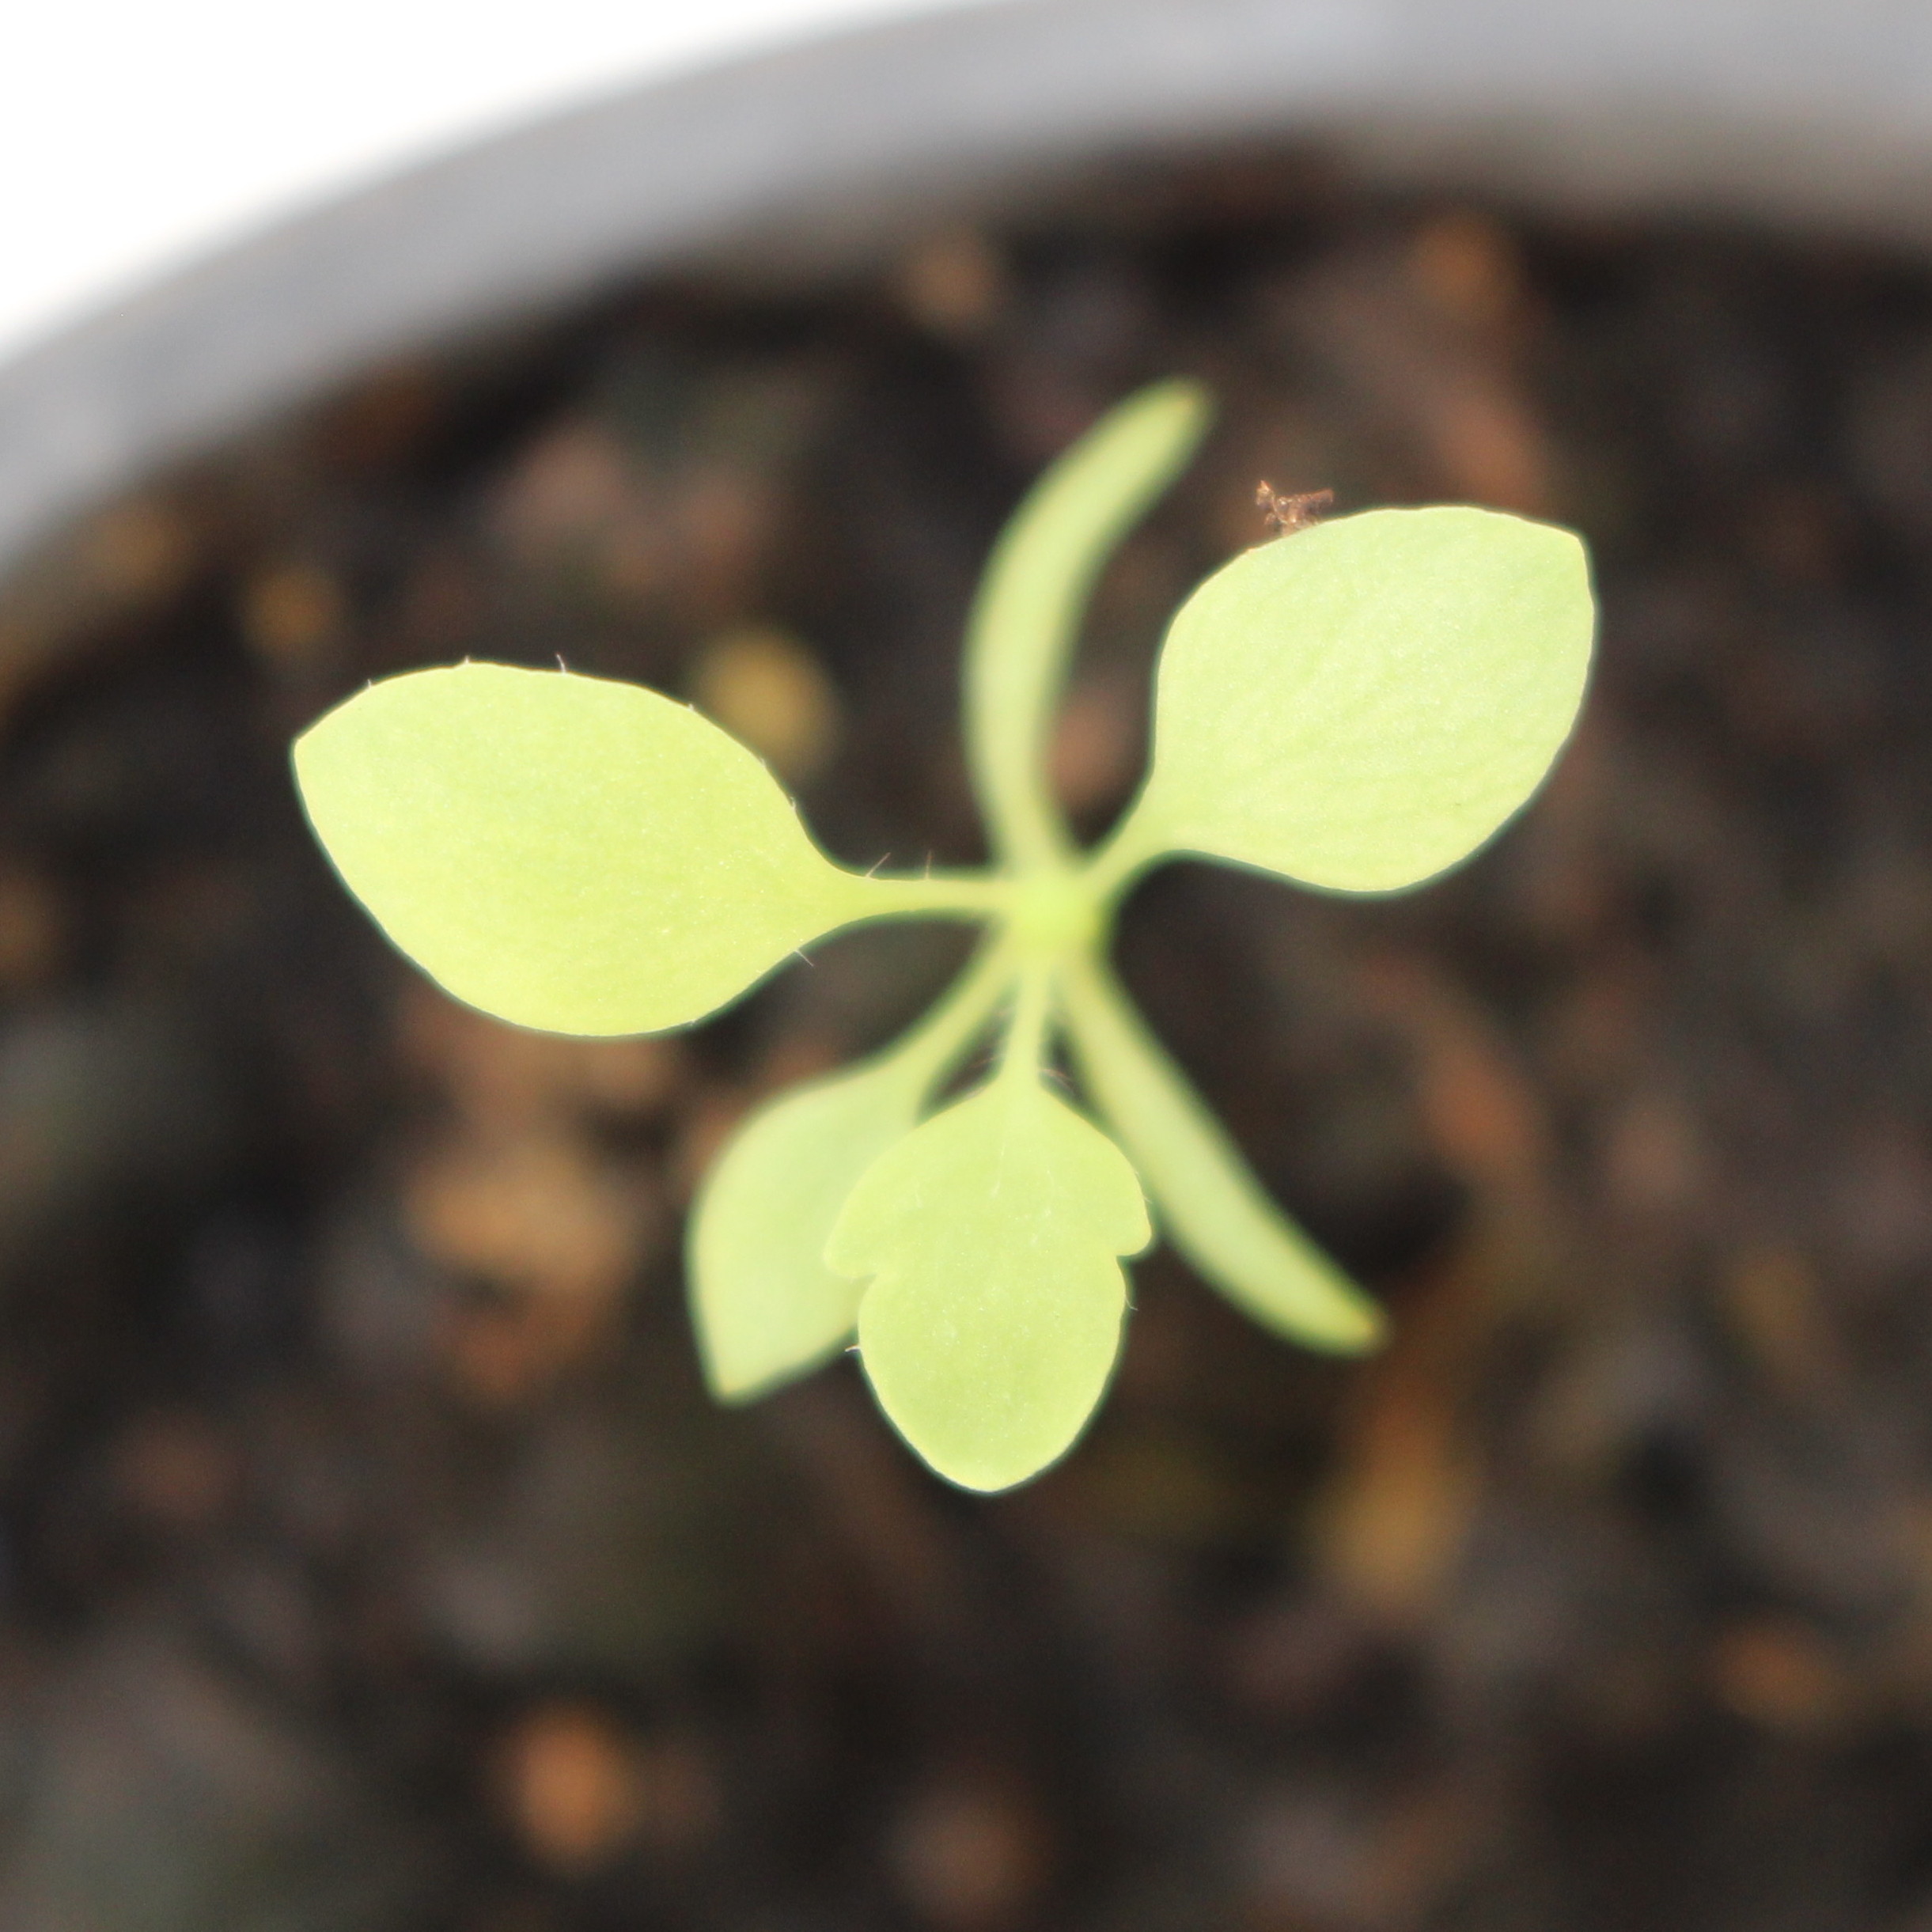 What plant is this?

Papaver rhoeas
